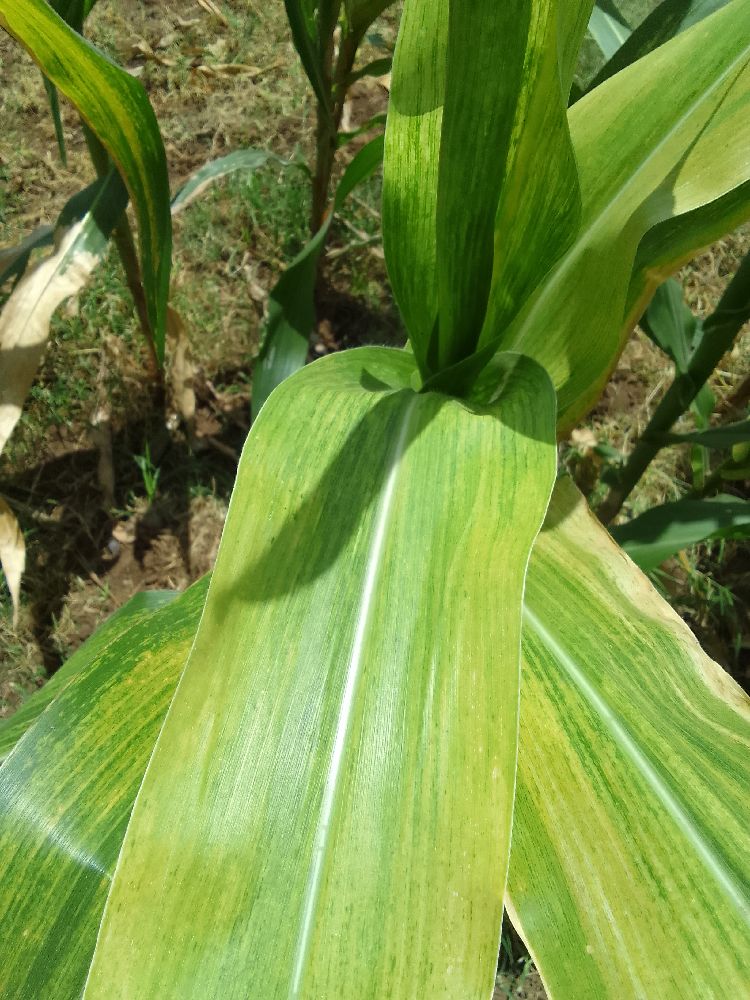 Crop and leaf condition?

maize, maize lethal necrosis
